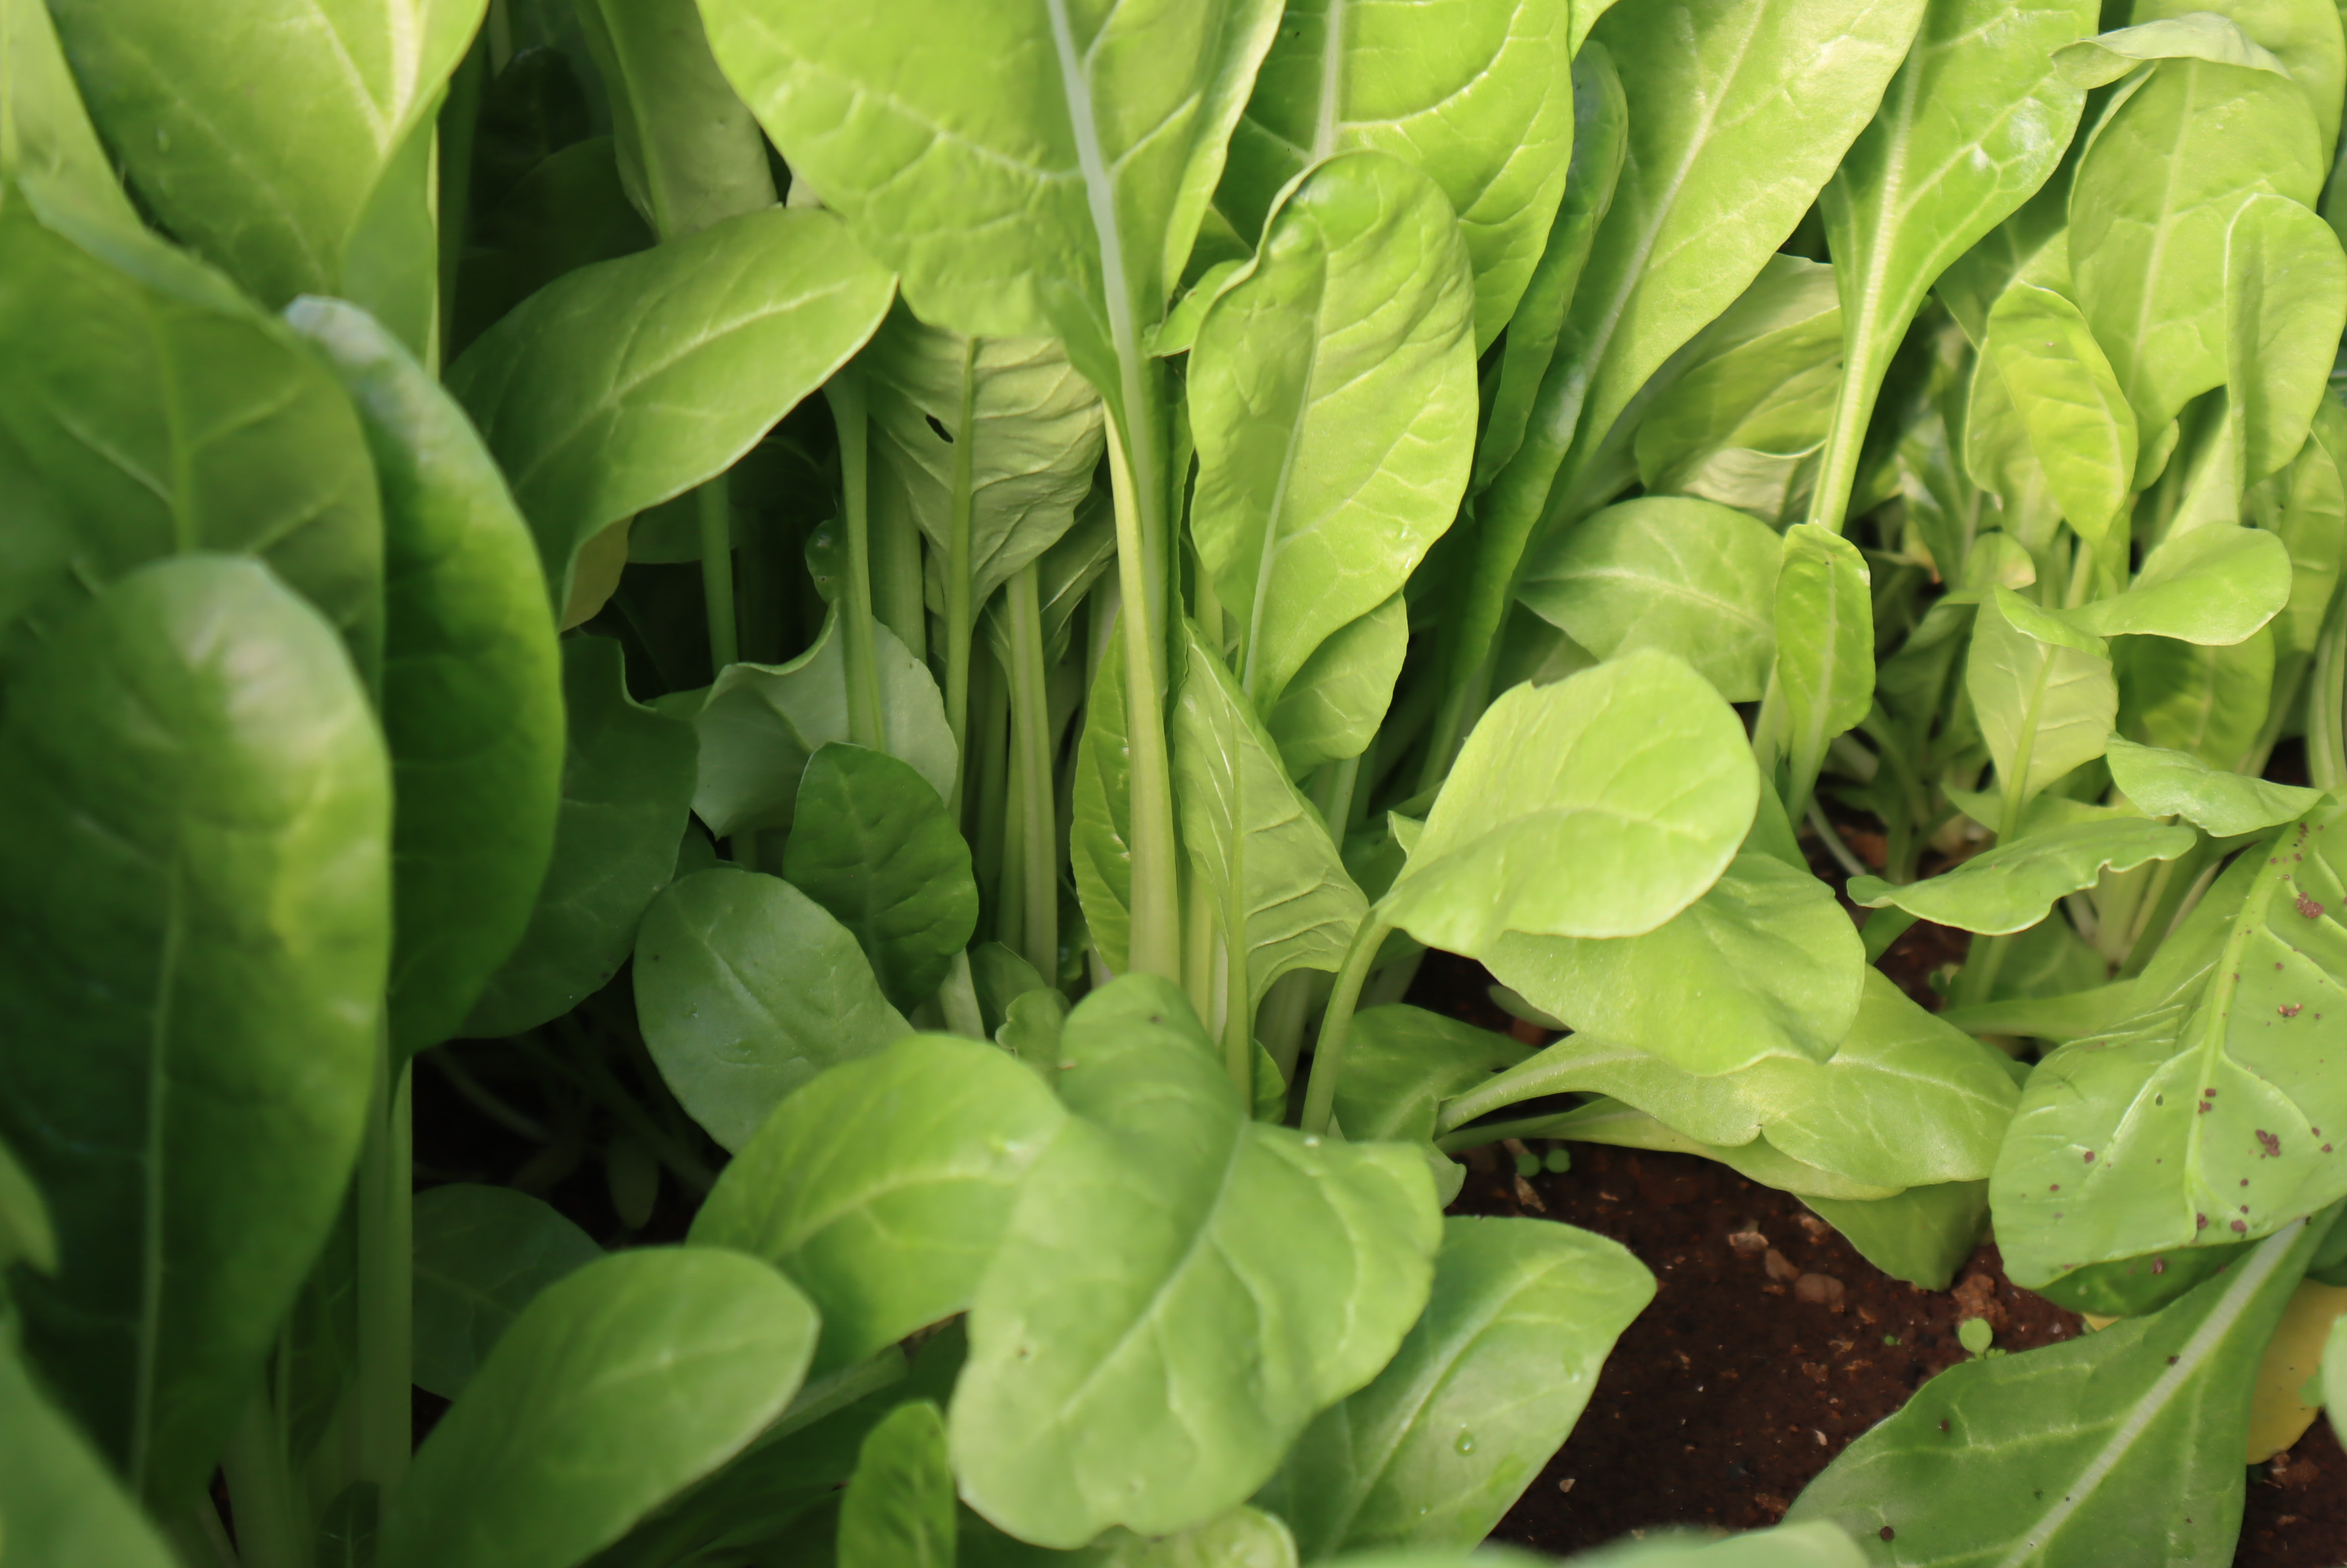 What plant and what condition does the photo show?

chard, healthy
